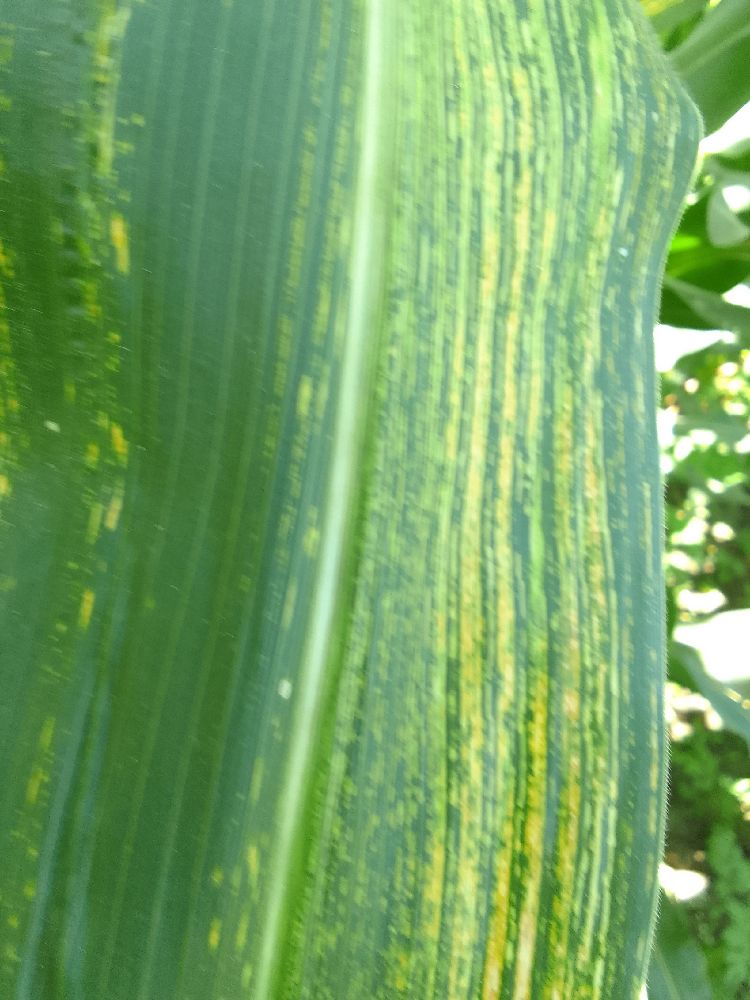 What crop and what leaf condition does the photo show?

maize, maize streak virus
